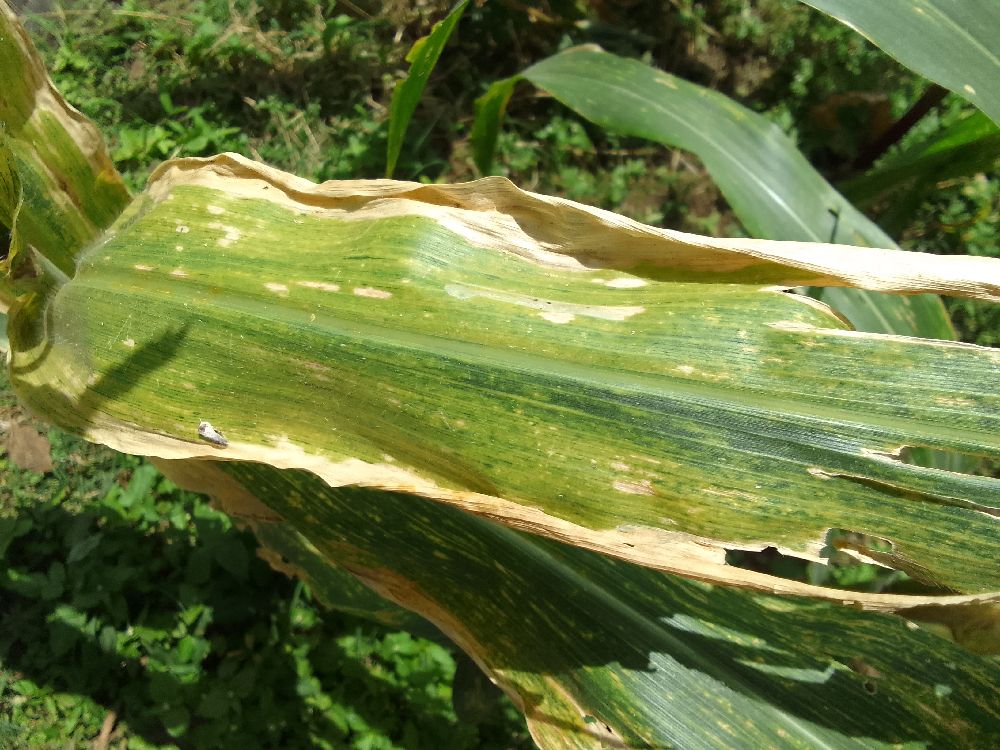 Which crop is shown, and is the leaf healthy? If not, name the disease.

maize, maize lethal necrosis
